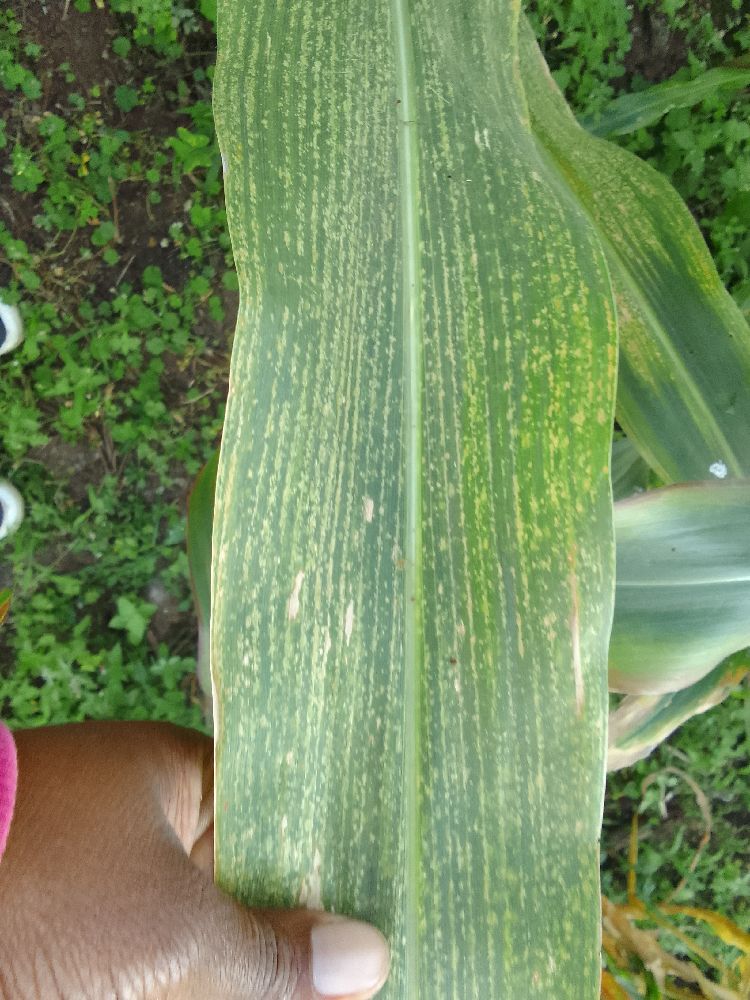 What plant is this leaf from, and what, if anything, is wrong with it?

maize, maize lethal necrosis
